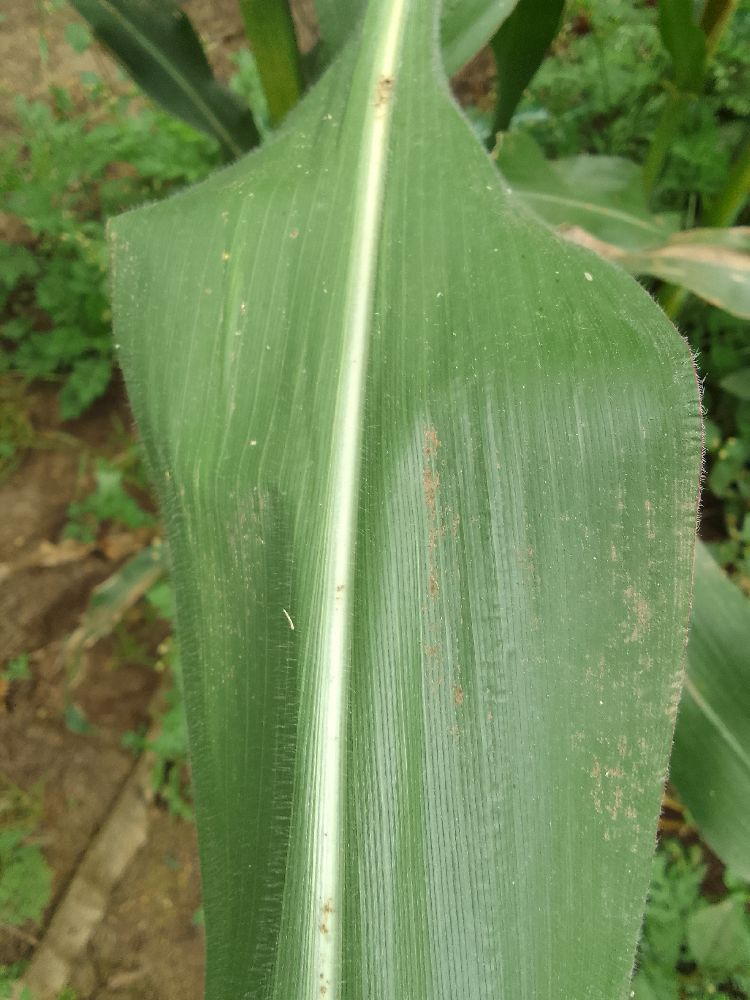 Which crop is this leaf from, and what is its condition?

maize, healthy
